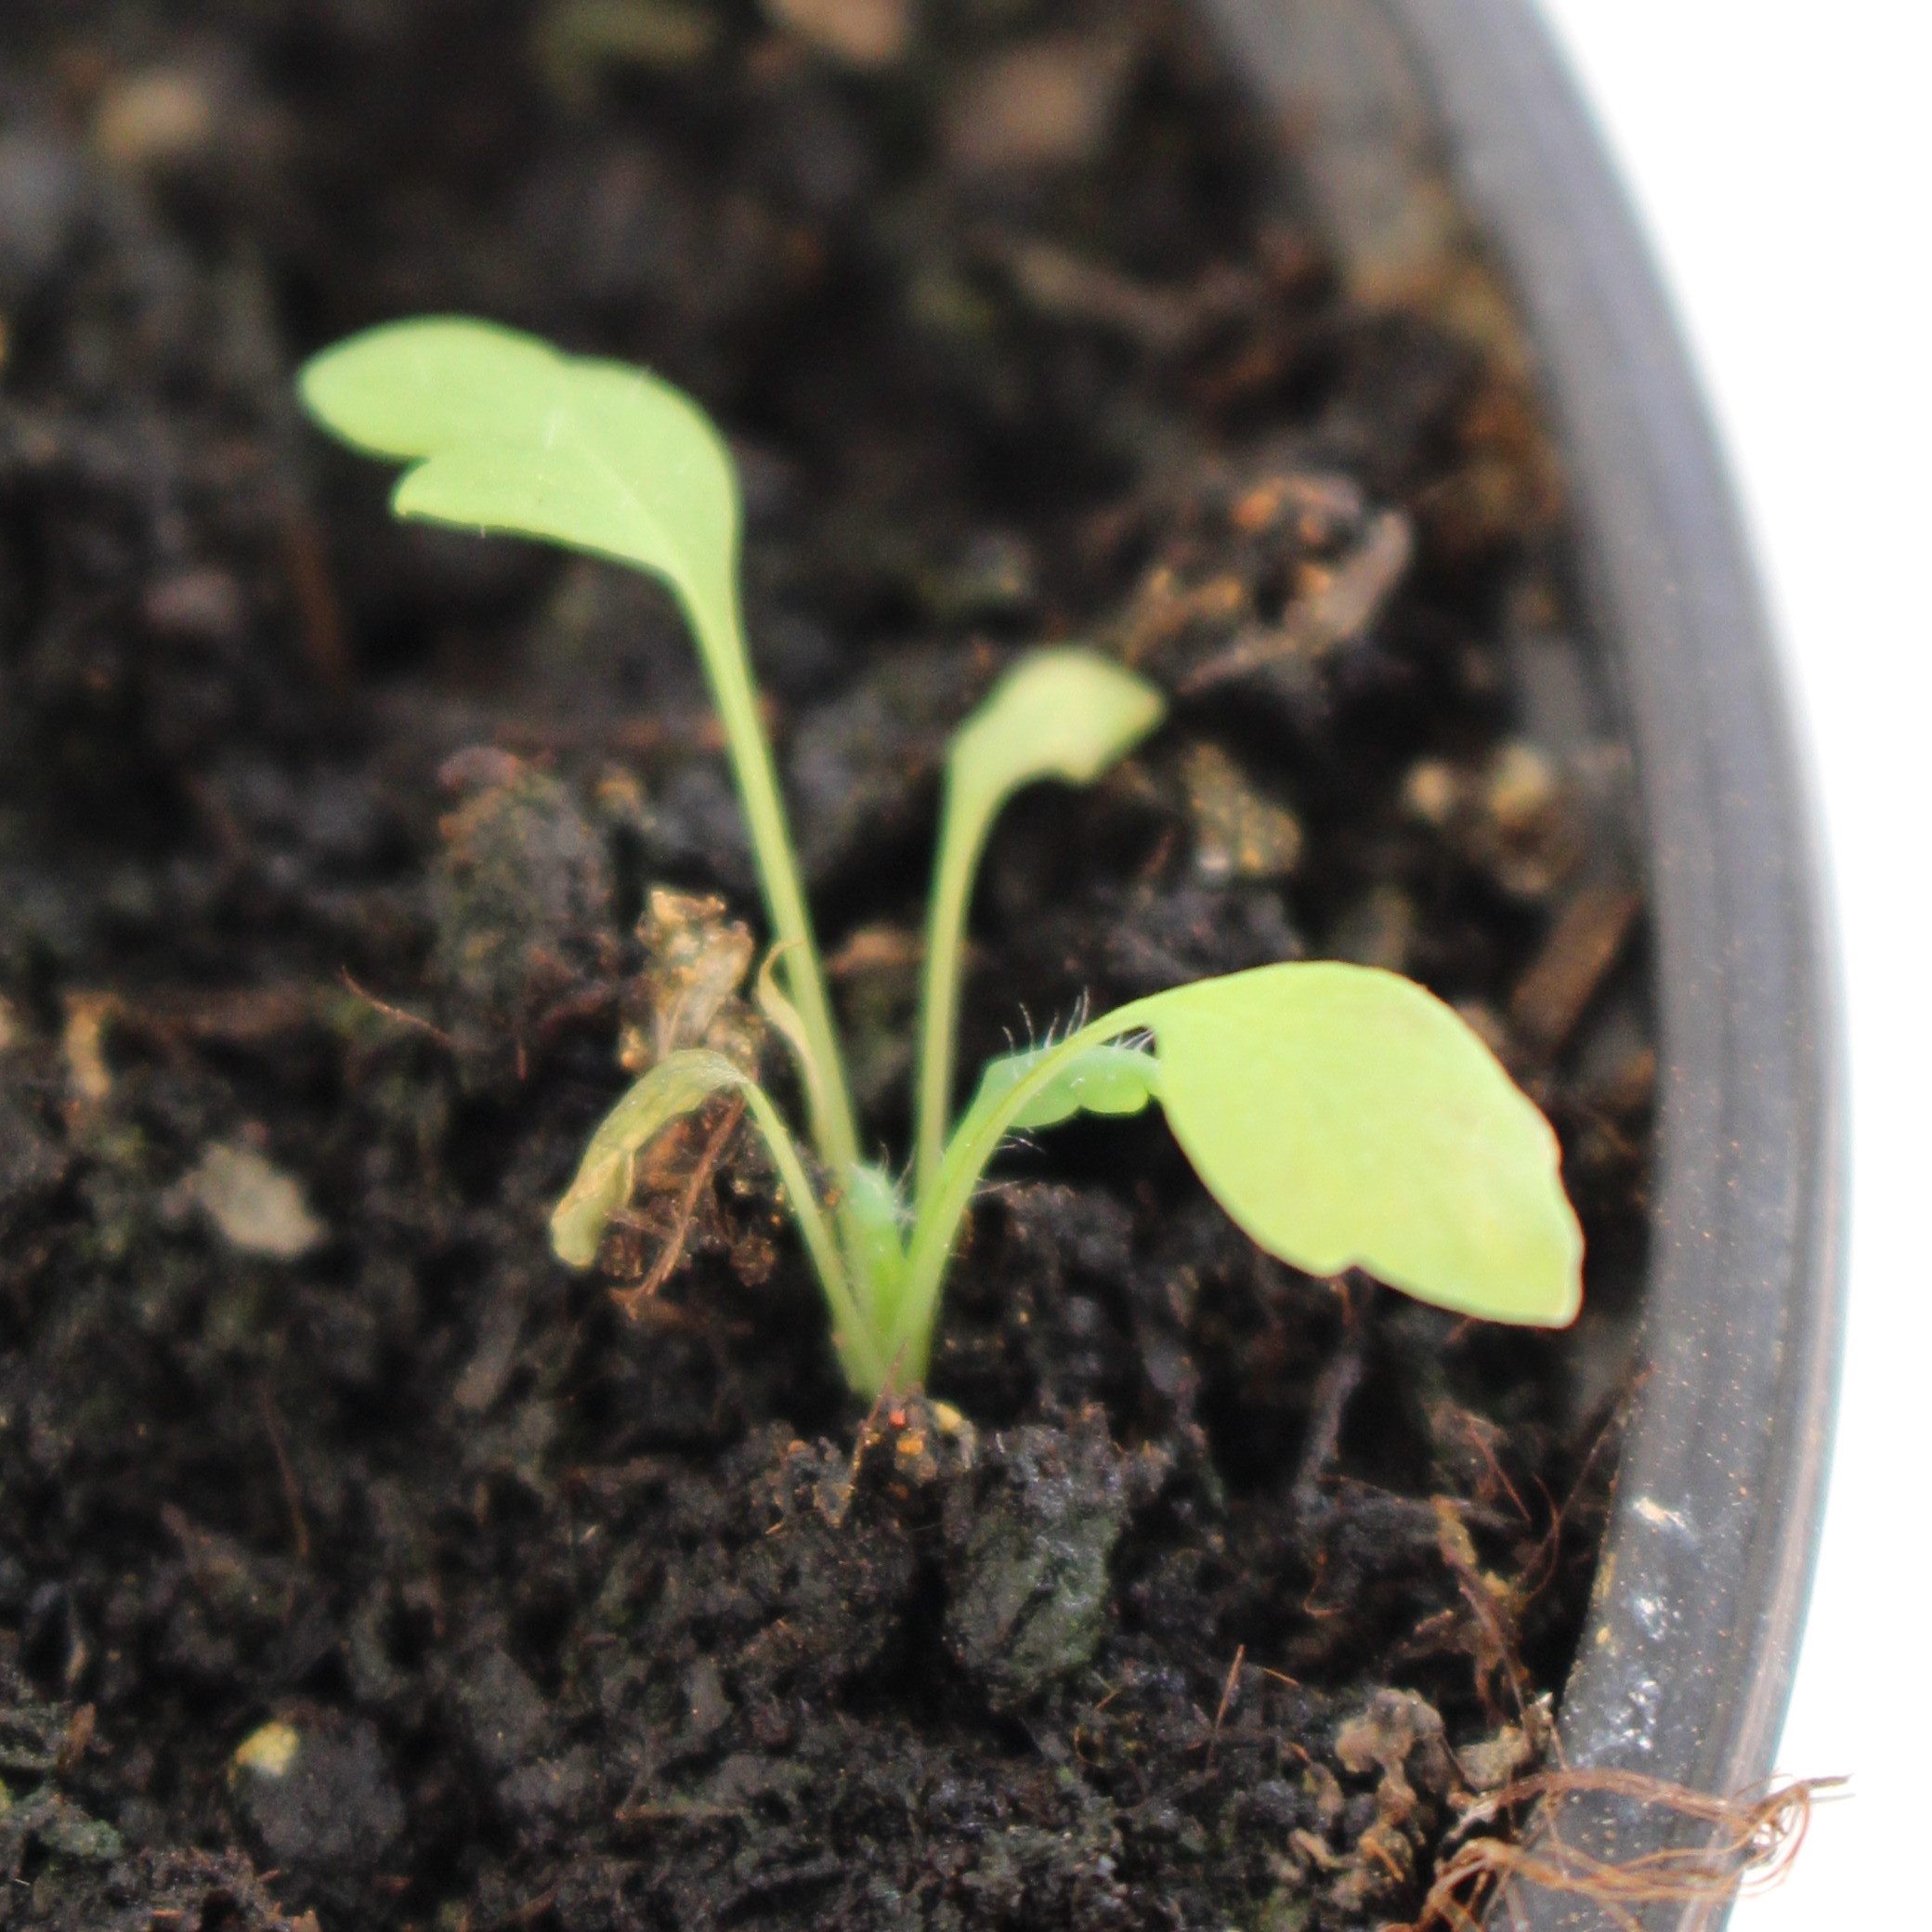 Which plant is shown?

Papaver rhoeas
